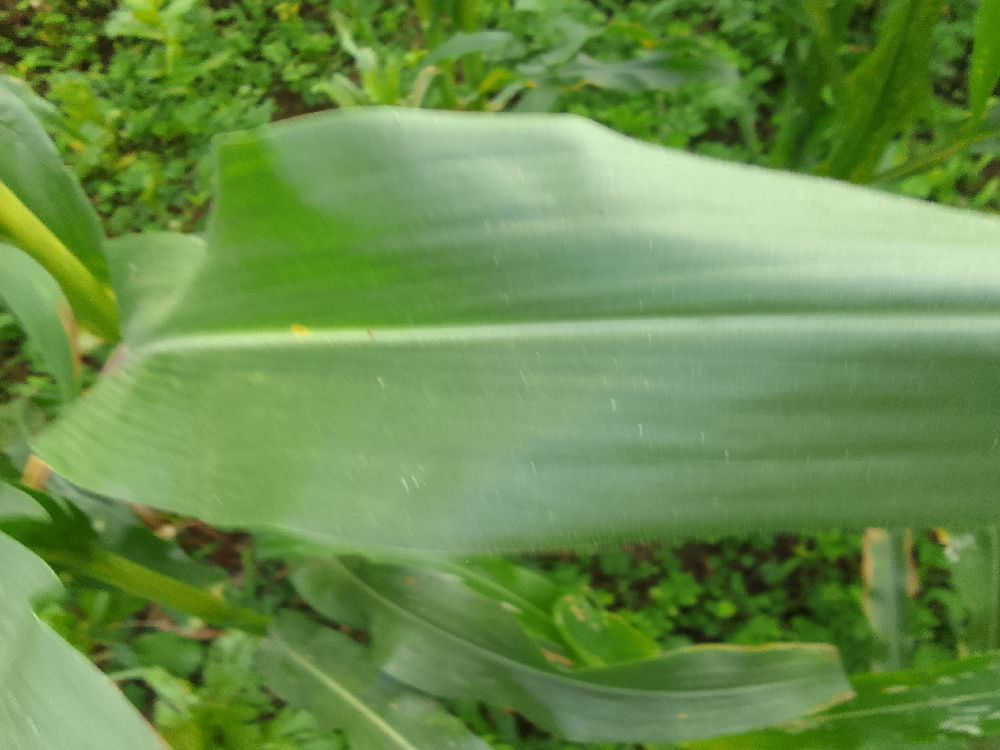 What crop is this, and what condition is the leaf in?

maize, healthy
